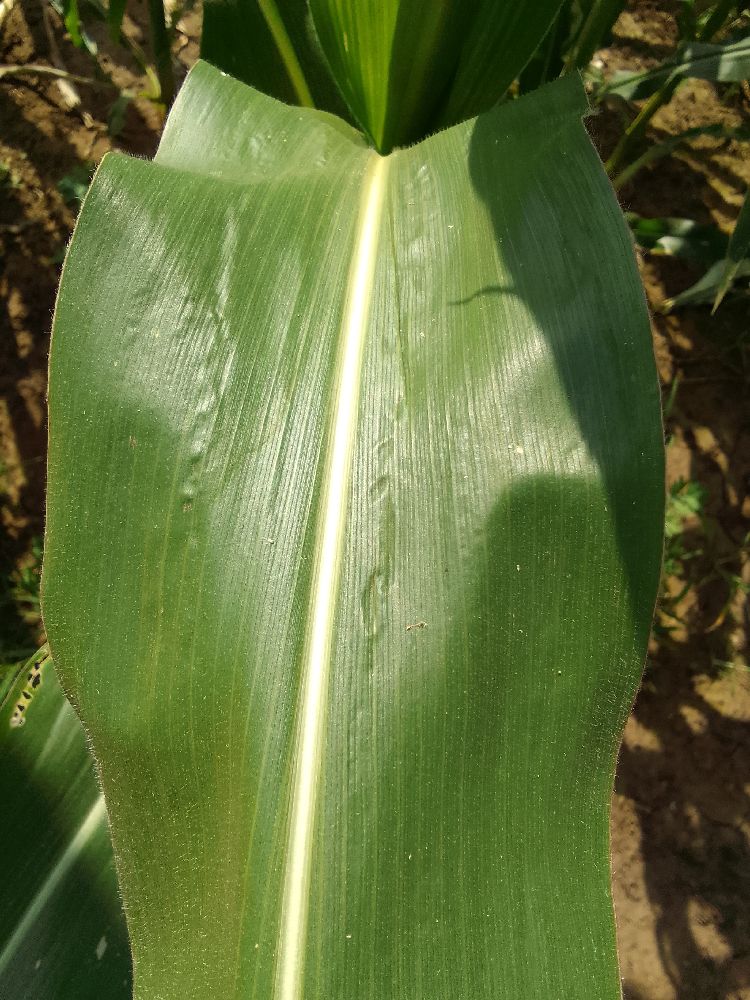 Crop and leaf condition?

maize, healthy
